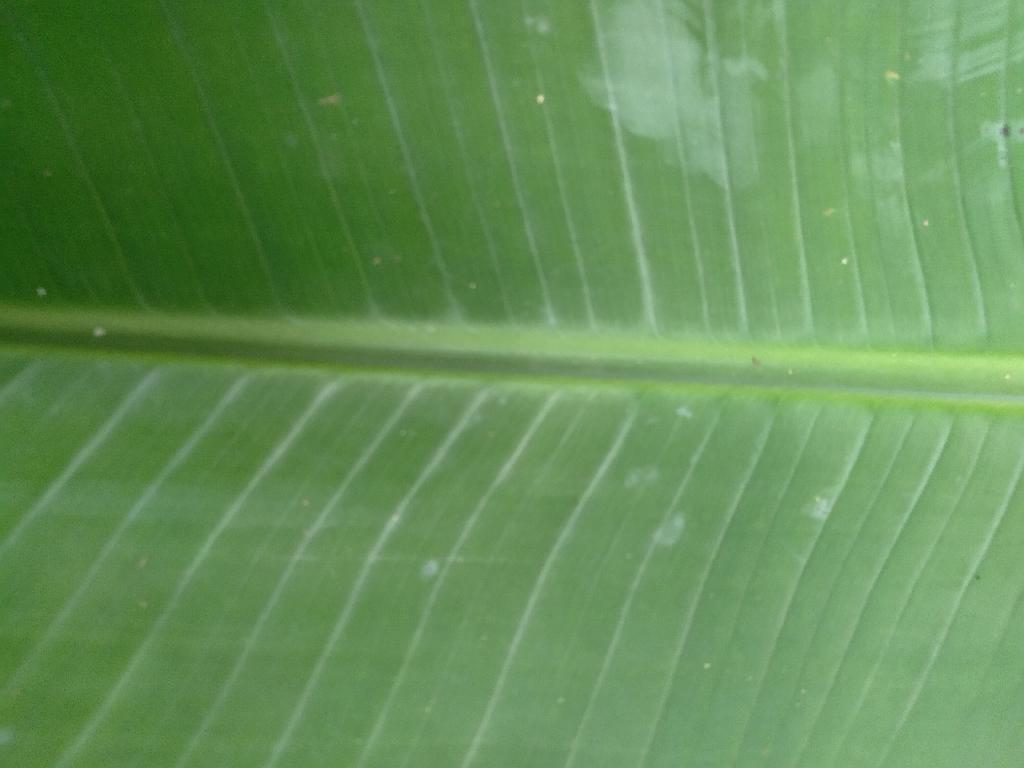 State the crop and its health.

banana, healthy
